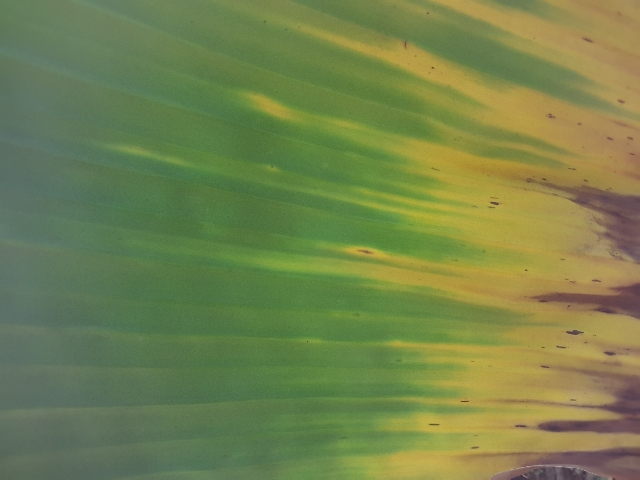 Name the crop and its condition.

banana, fusarium wilt race 1
